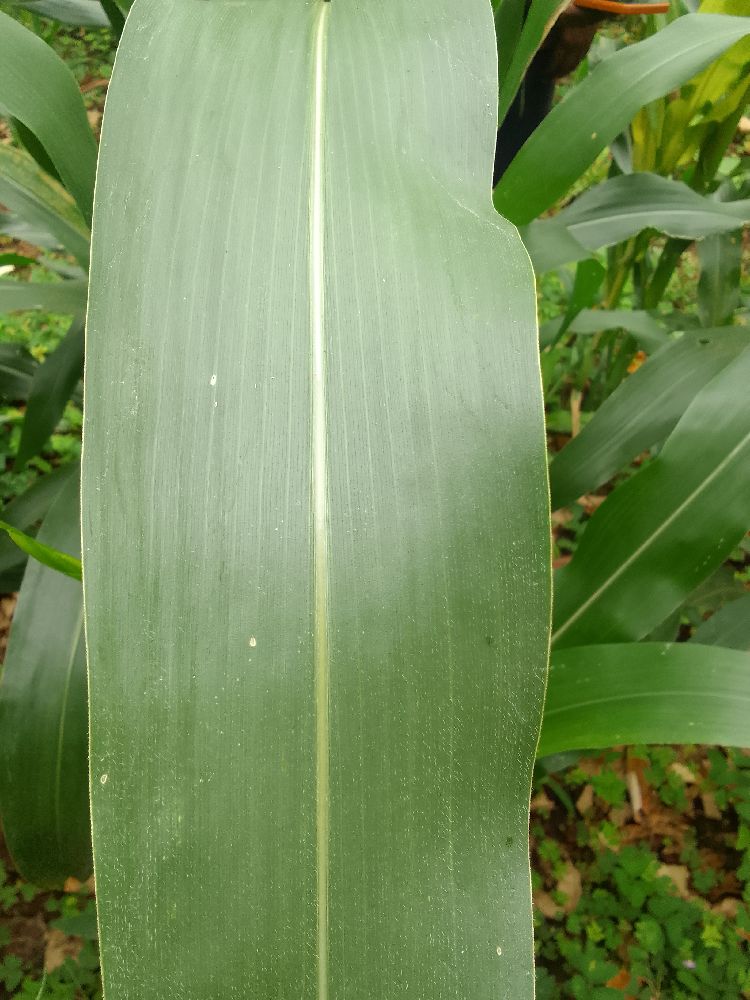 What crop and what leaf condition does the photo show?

maize, healthy
